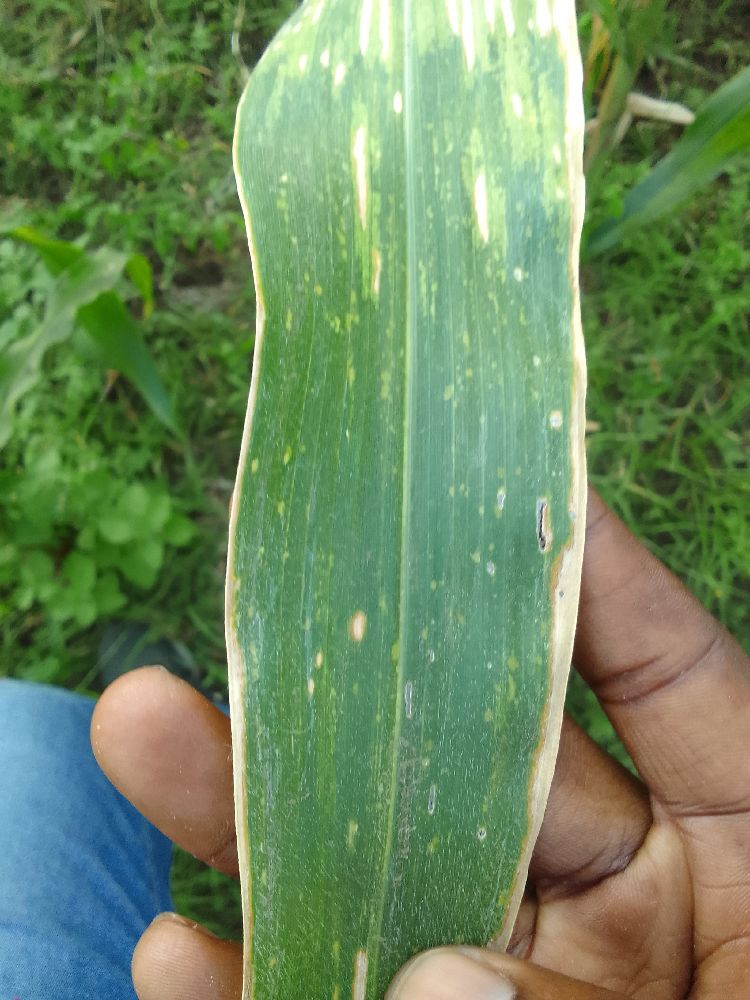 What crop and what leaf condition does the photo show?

maize, maize lethal necrosis
